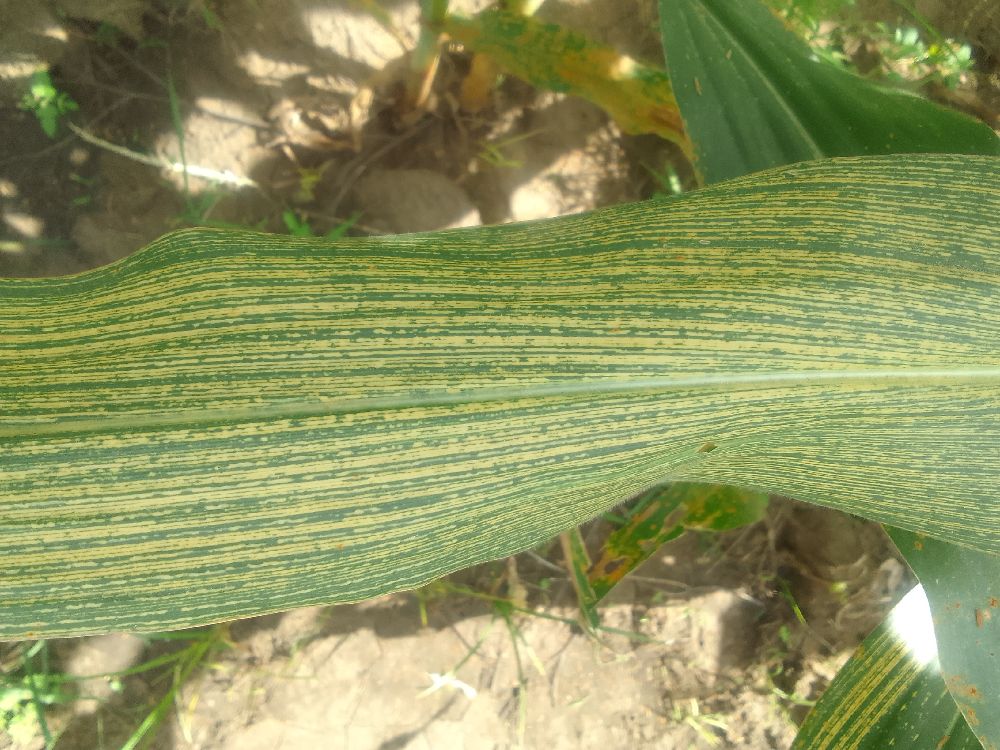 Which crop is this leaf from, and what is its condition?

maize, maize streak virus
